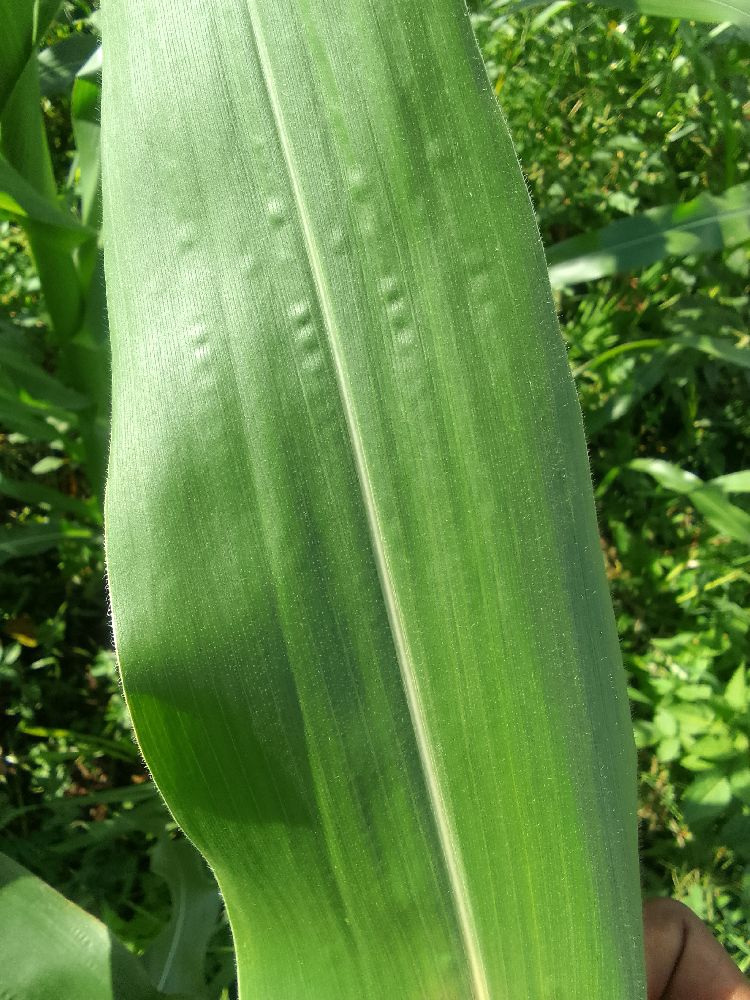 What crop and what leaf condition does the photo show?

maize, healthy
